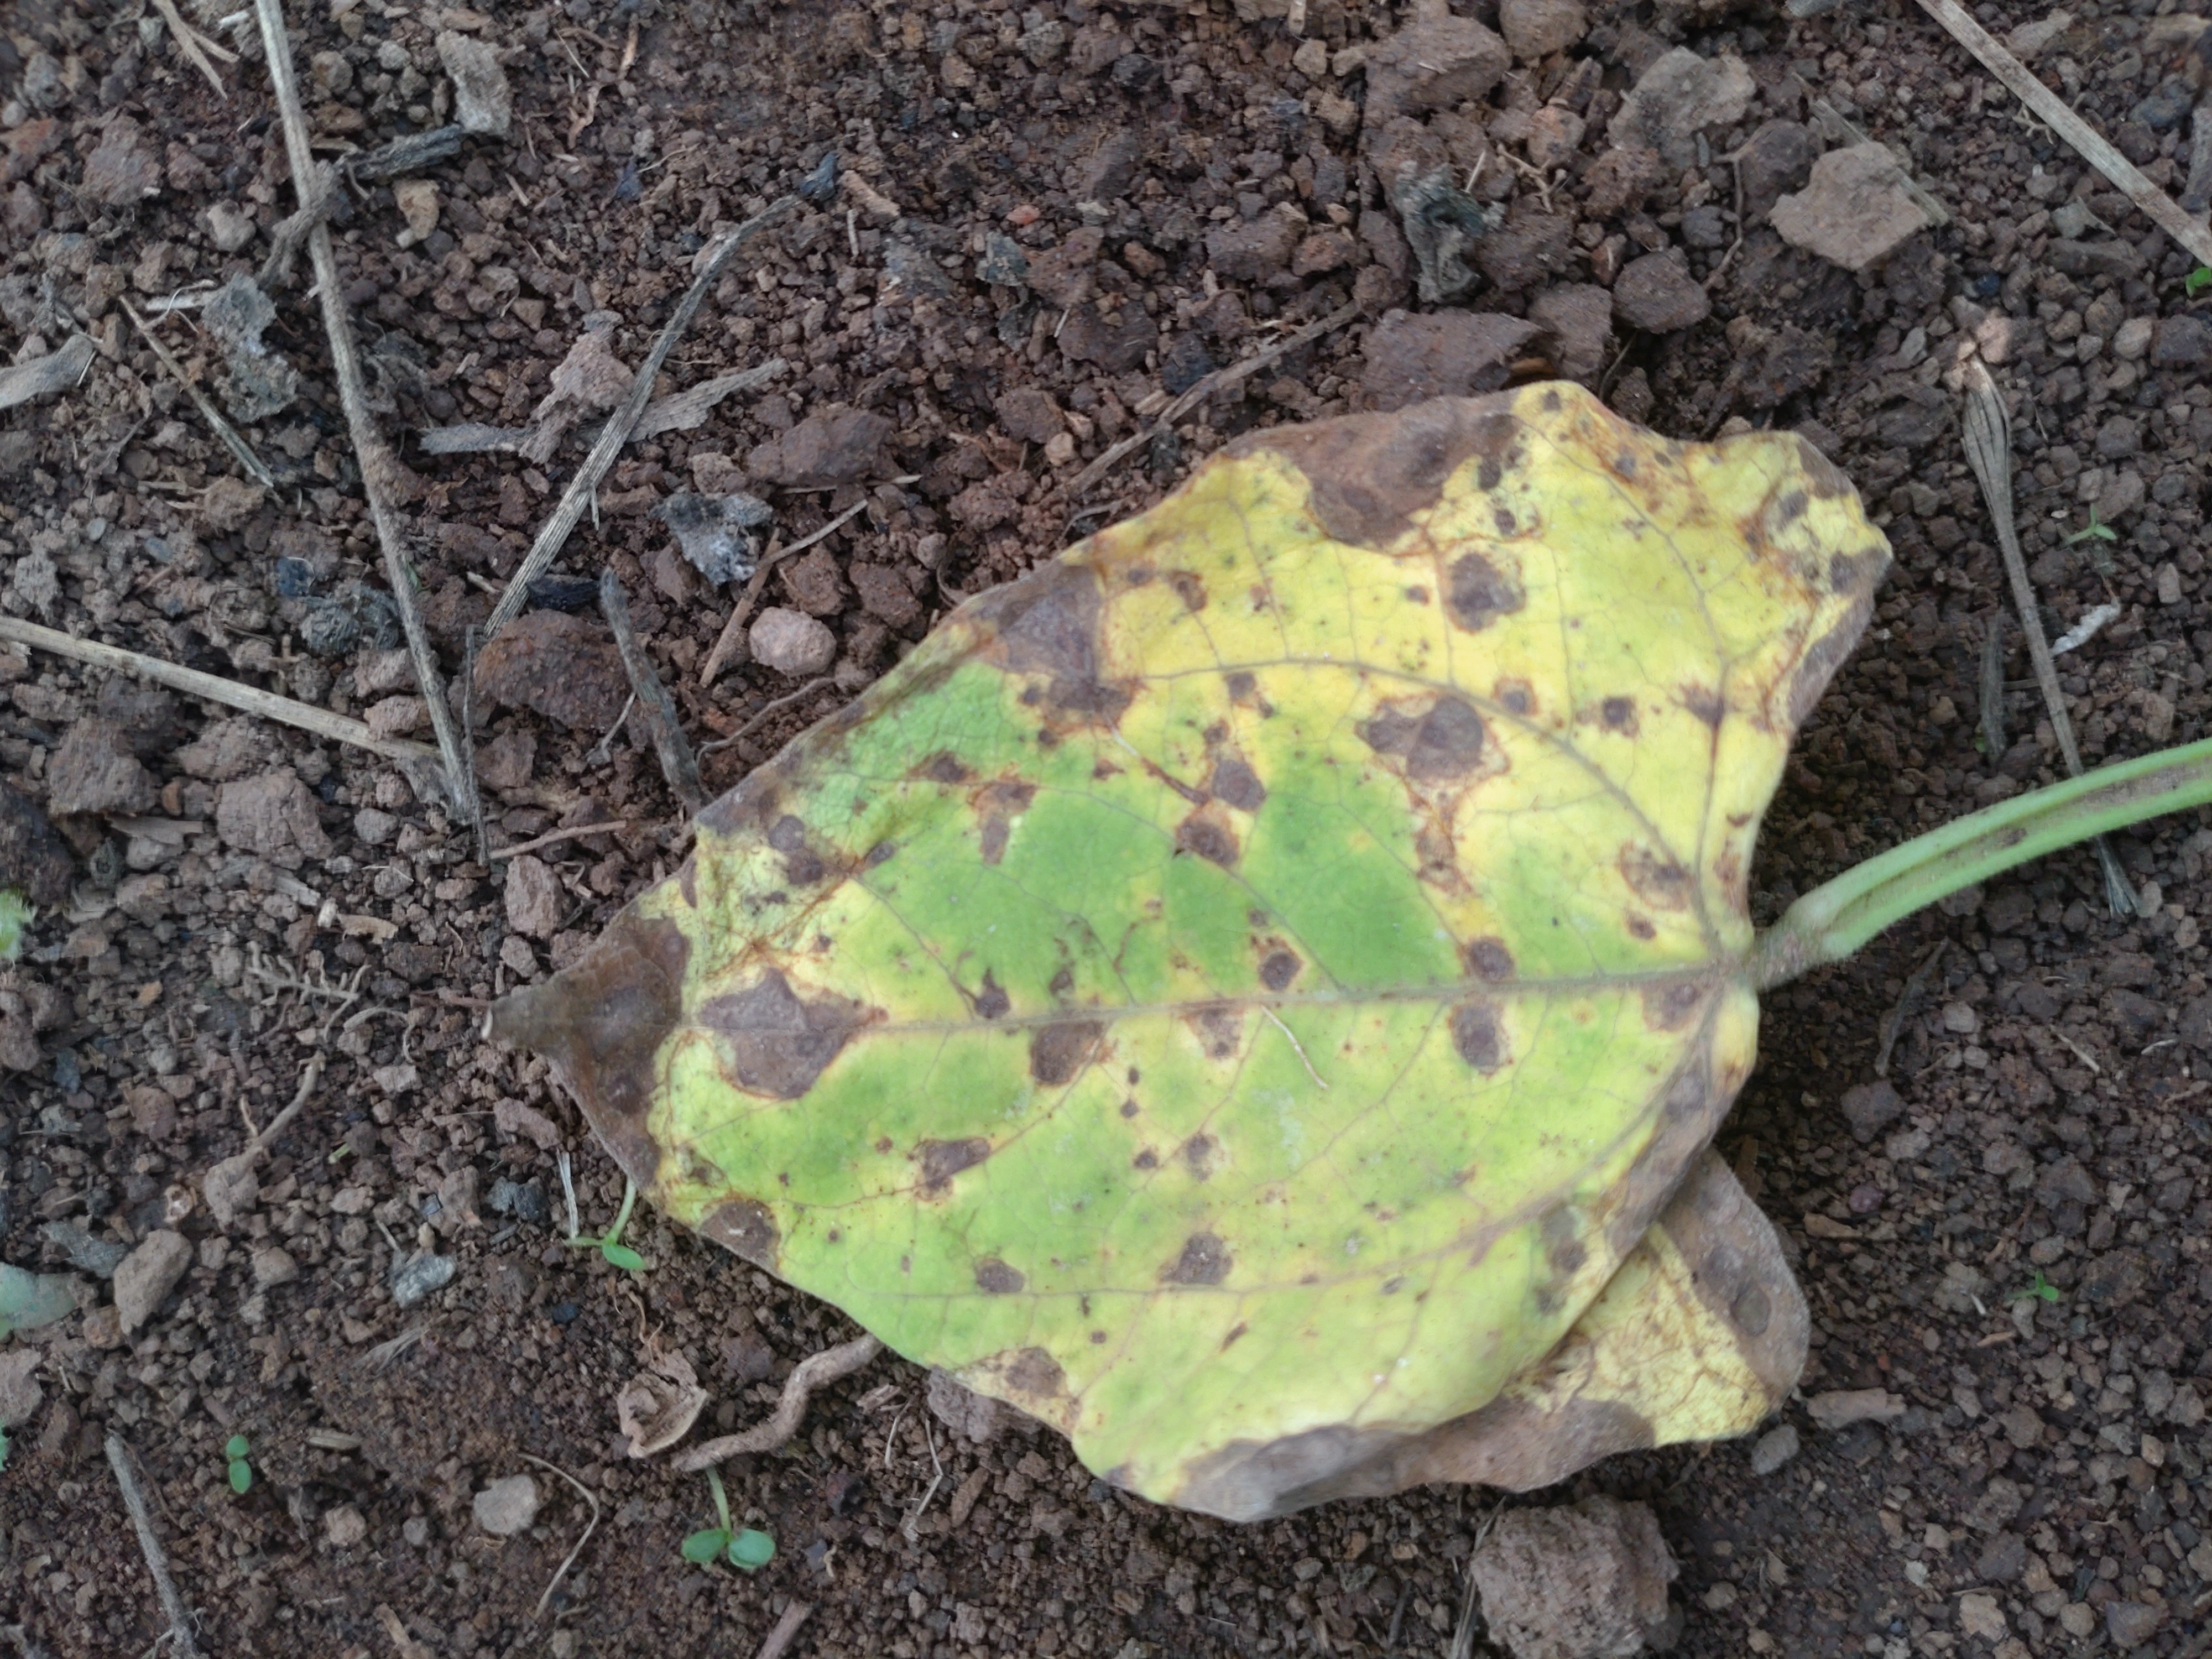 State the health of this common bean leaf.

rust
